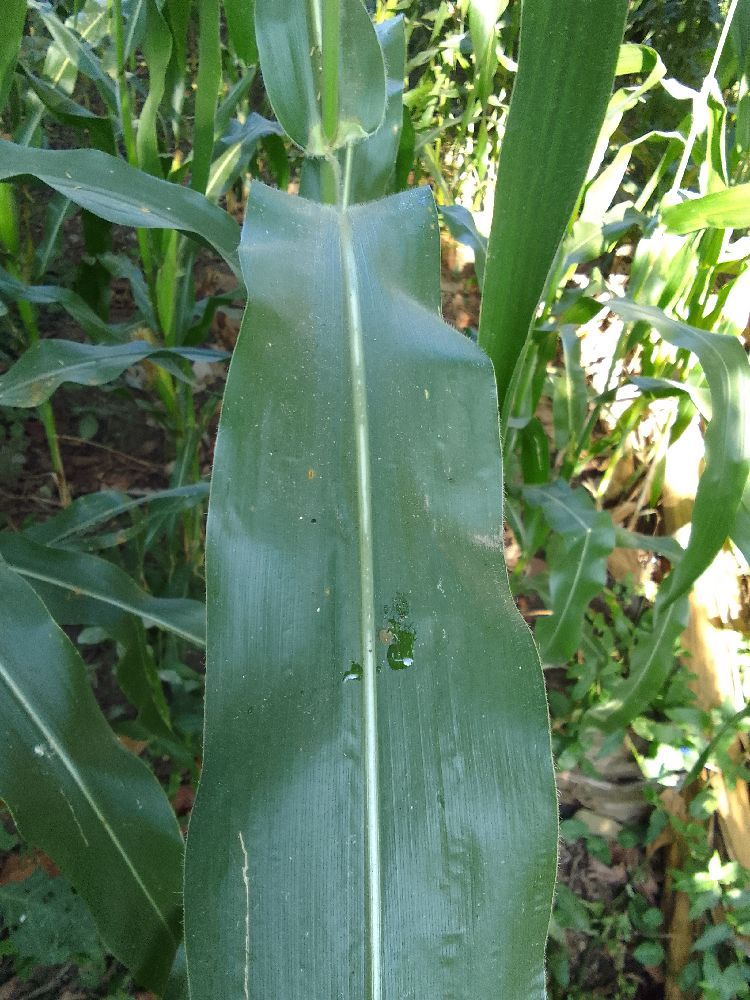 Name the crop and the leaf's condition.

maize, healthy
